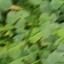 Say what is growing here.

unstructured weed
